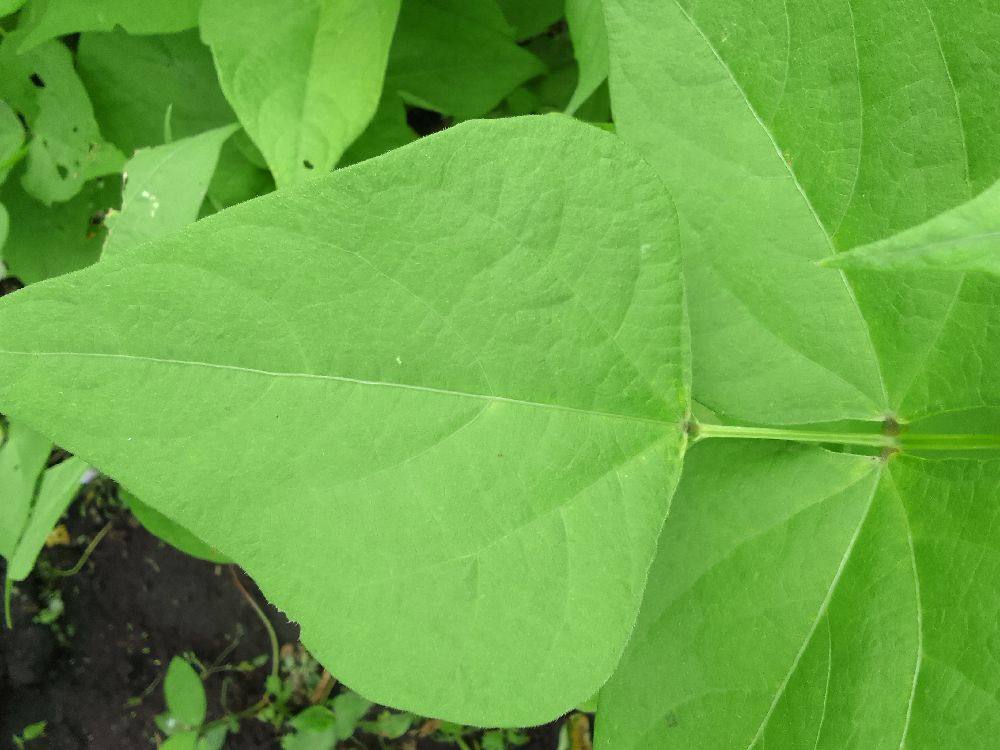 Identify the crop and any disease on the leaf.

common bean, healthy
